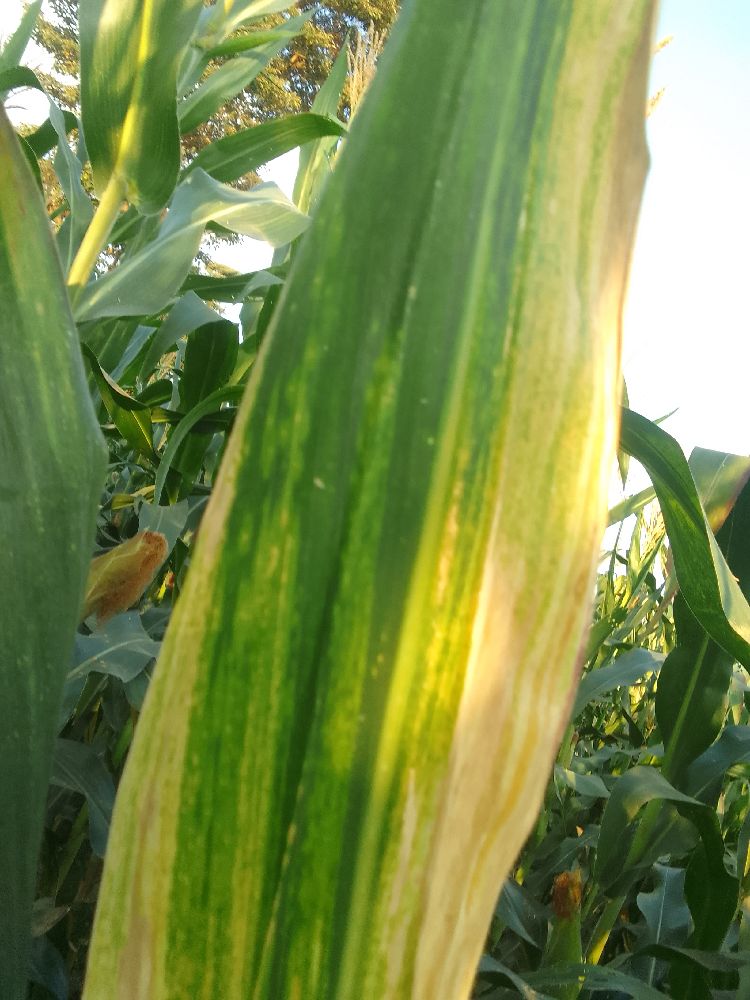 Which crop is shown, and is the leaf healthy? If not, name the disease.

maize, maize lethal necrosis
